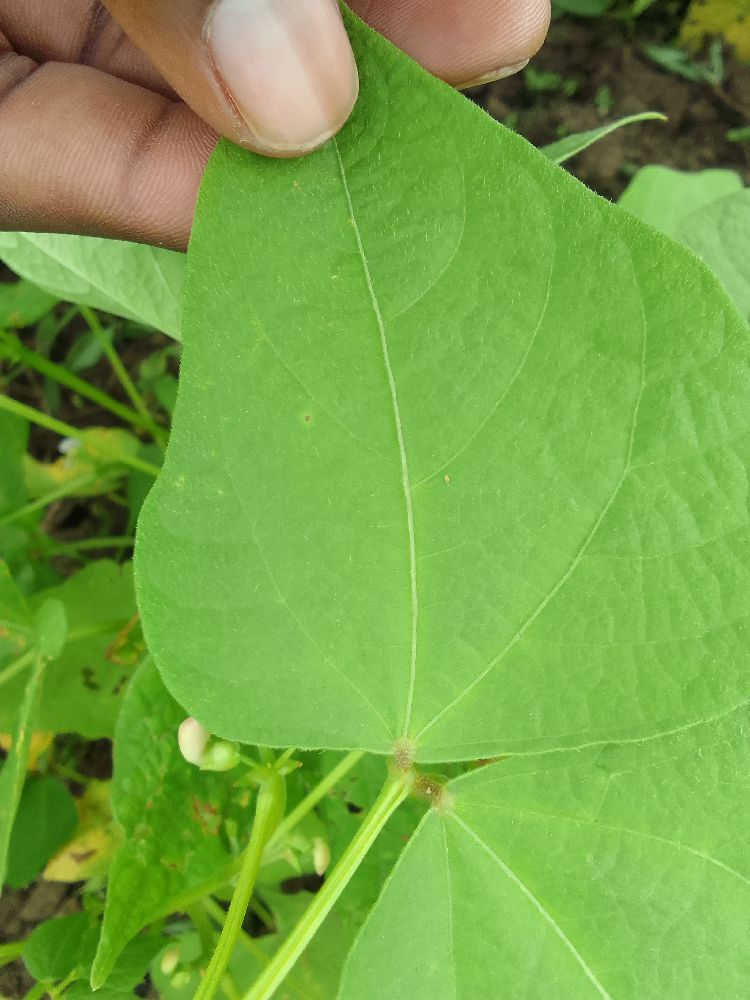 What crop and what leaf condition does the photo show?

common bean, healthy
